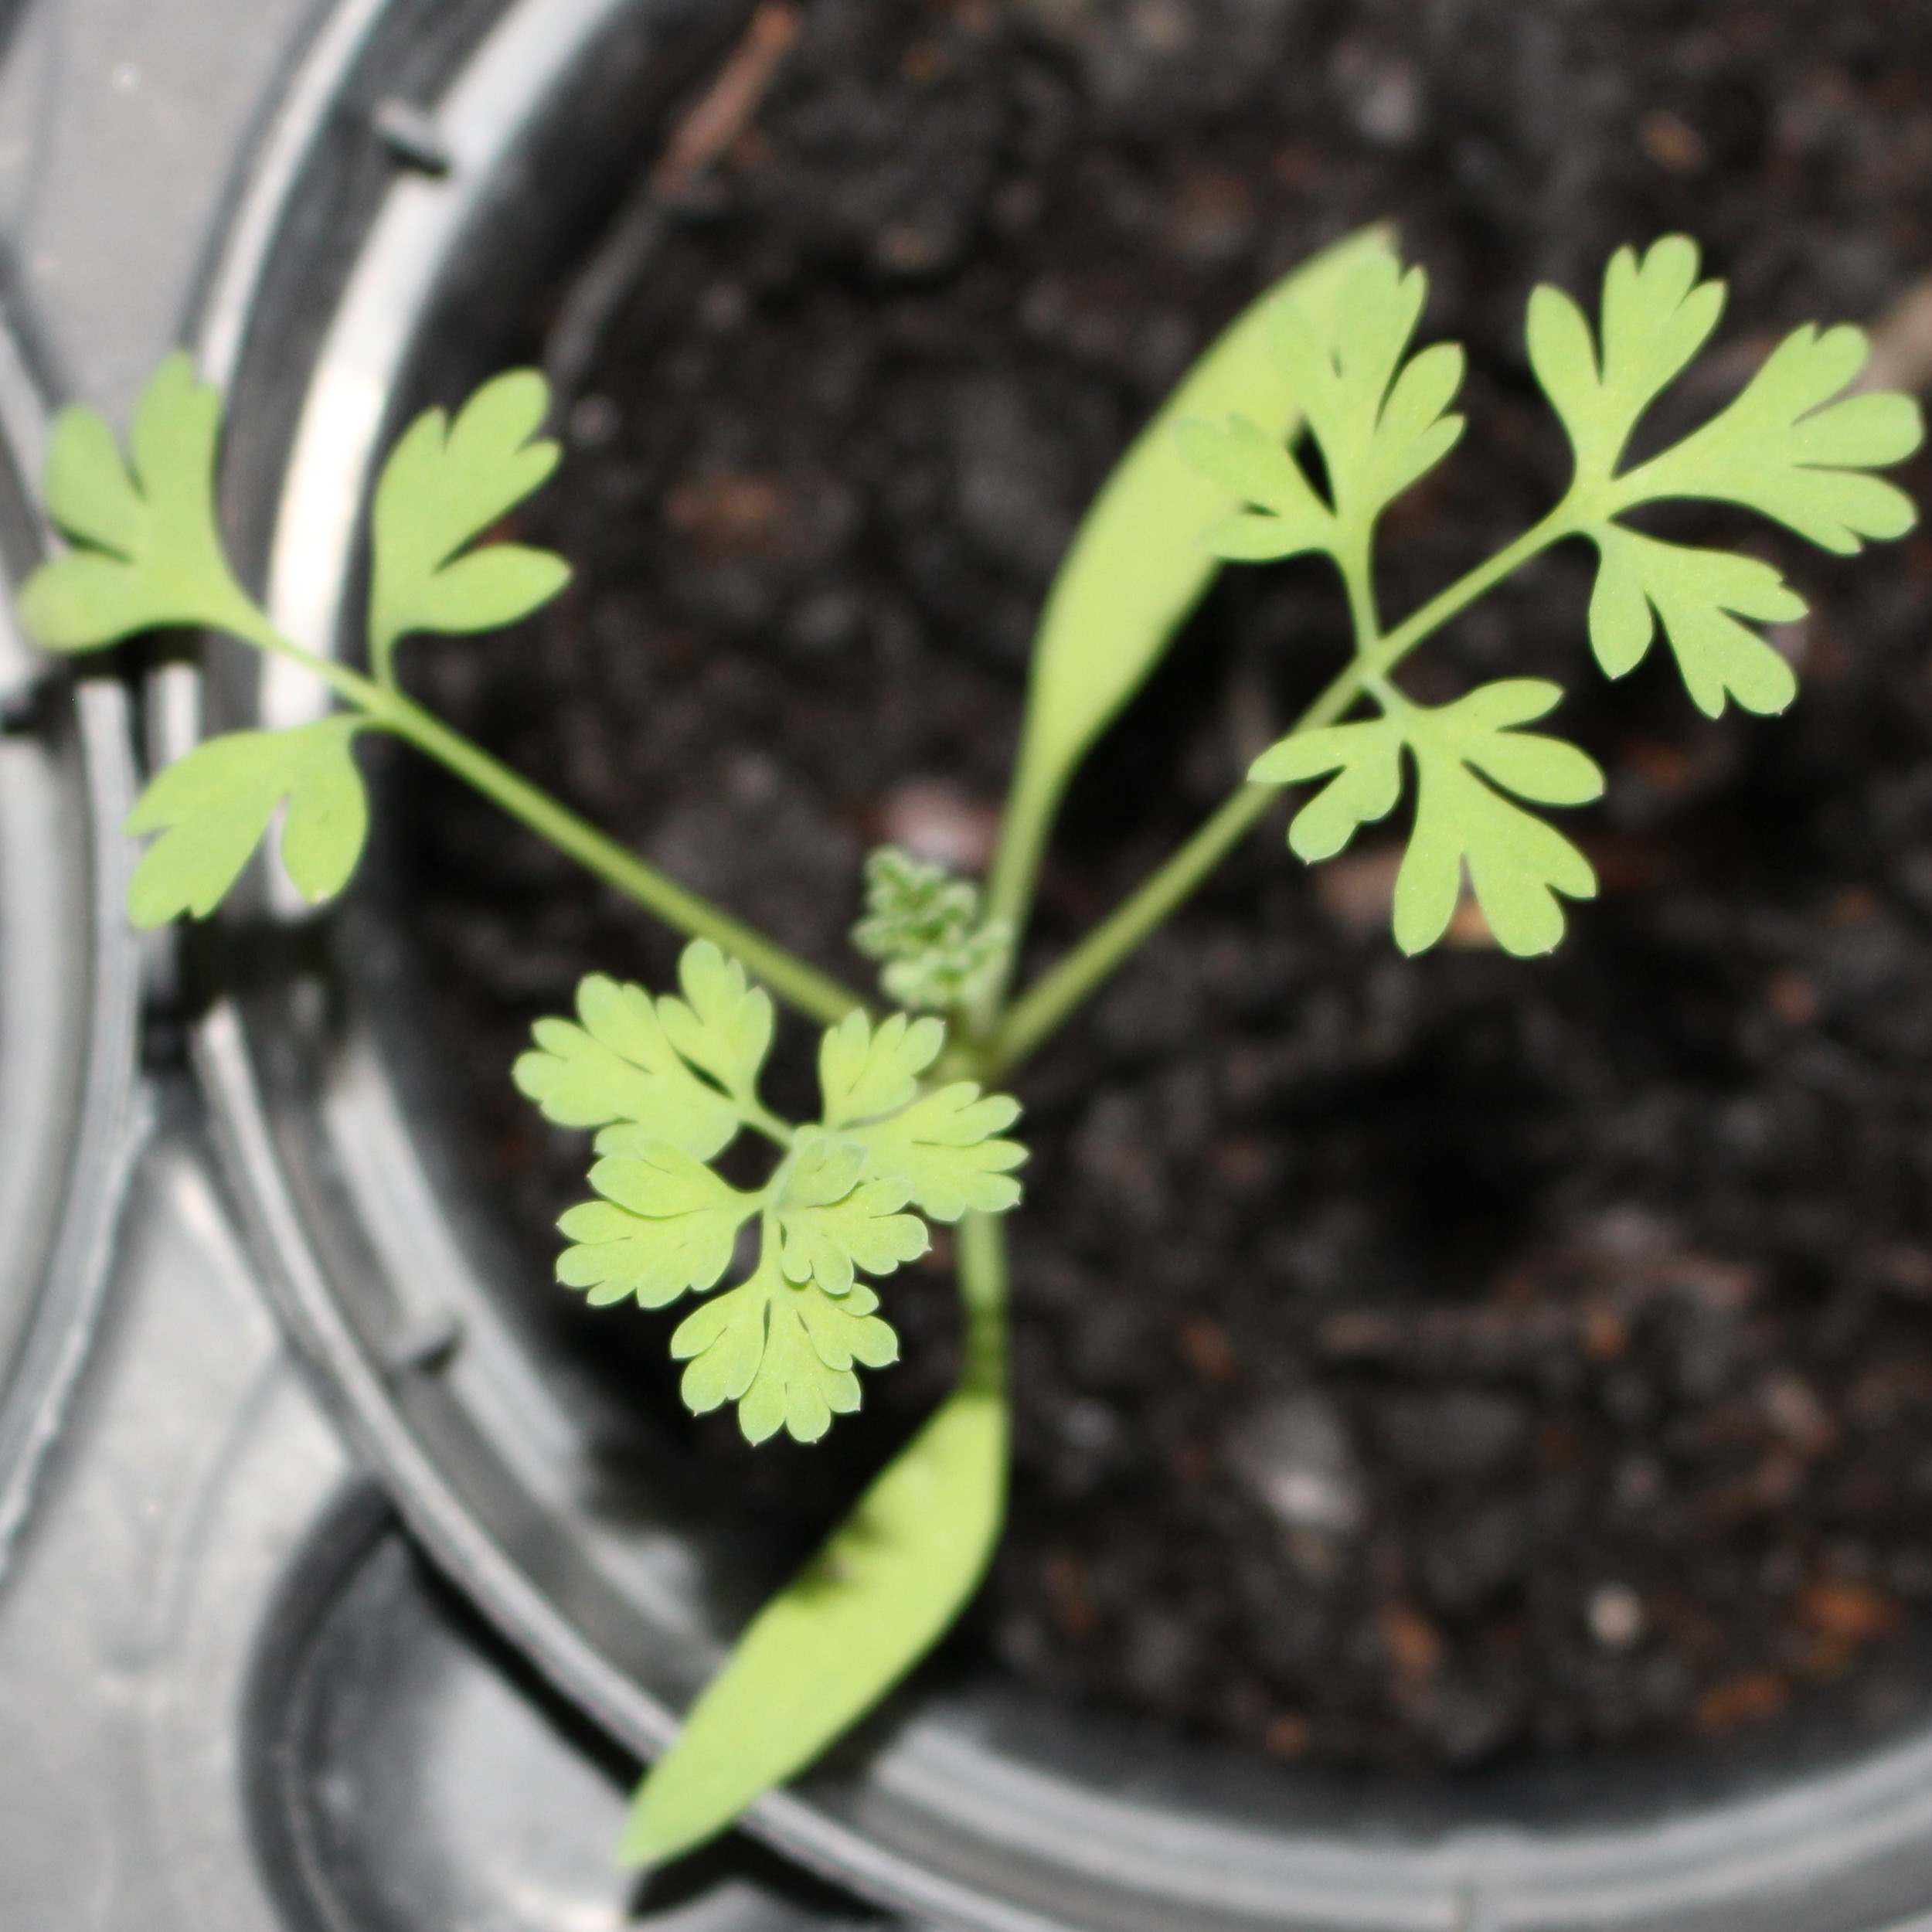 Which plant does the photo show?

Fumaria officinalis
